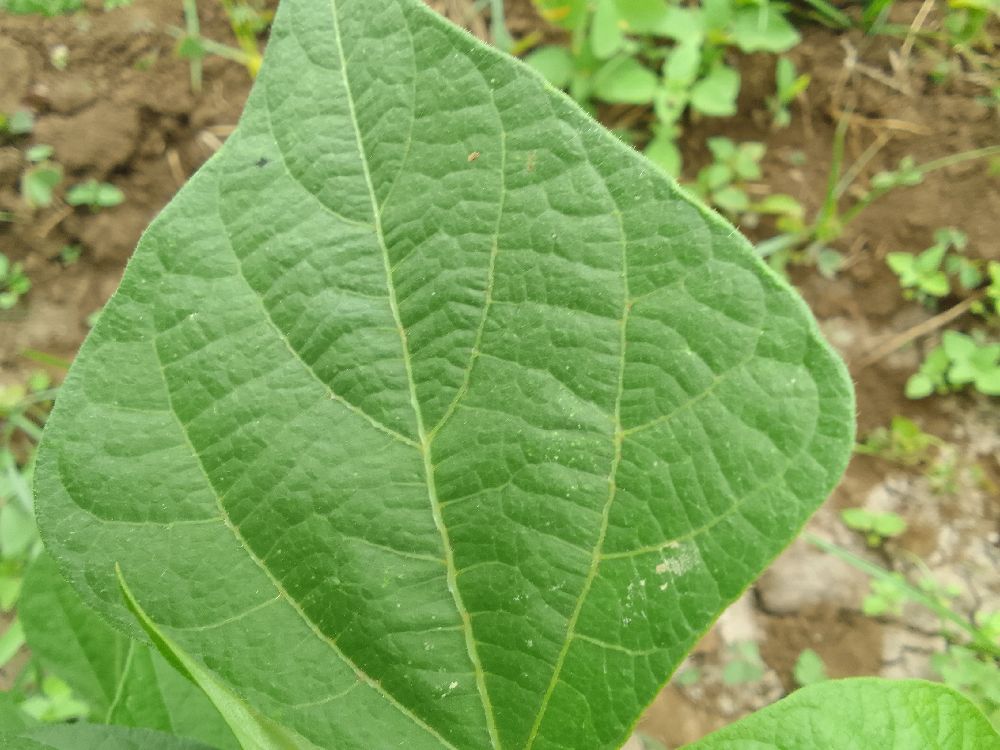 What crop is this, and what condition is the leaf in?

common bean, healthy
